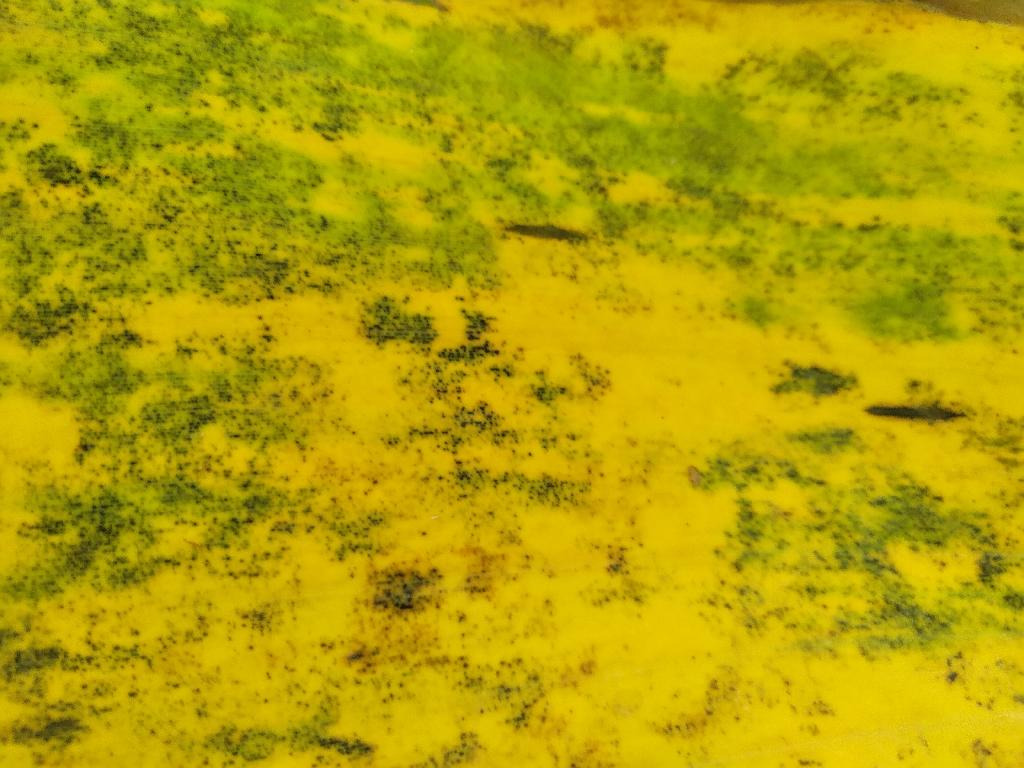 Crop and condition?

banana, black sigatoka
